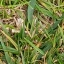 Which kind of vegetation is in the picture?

grass
